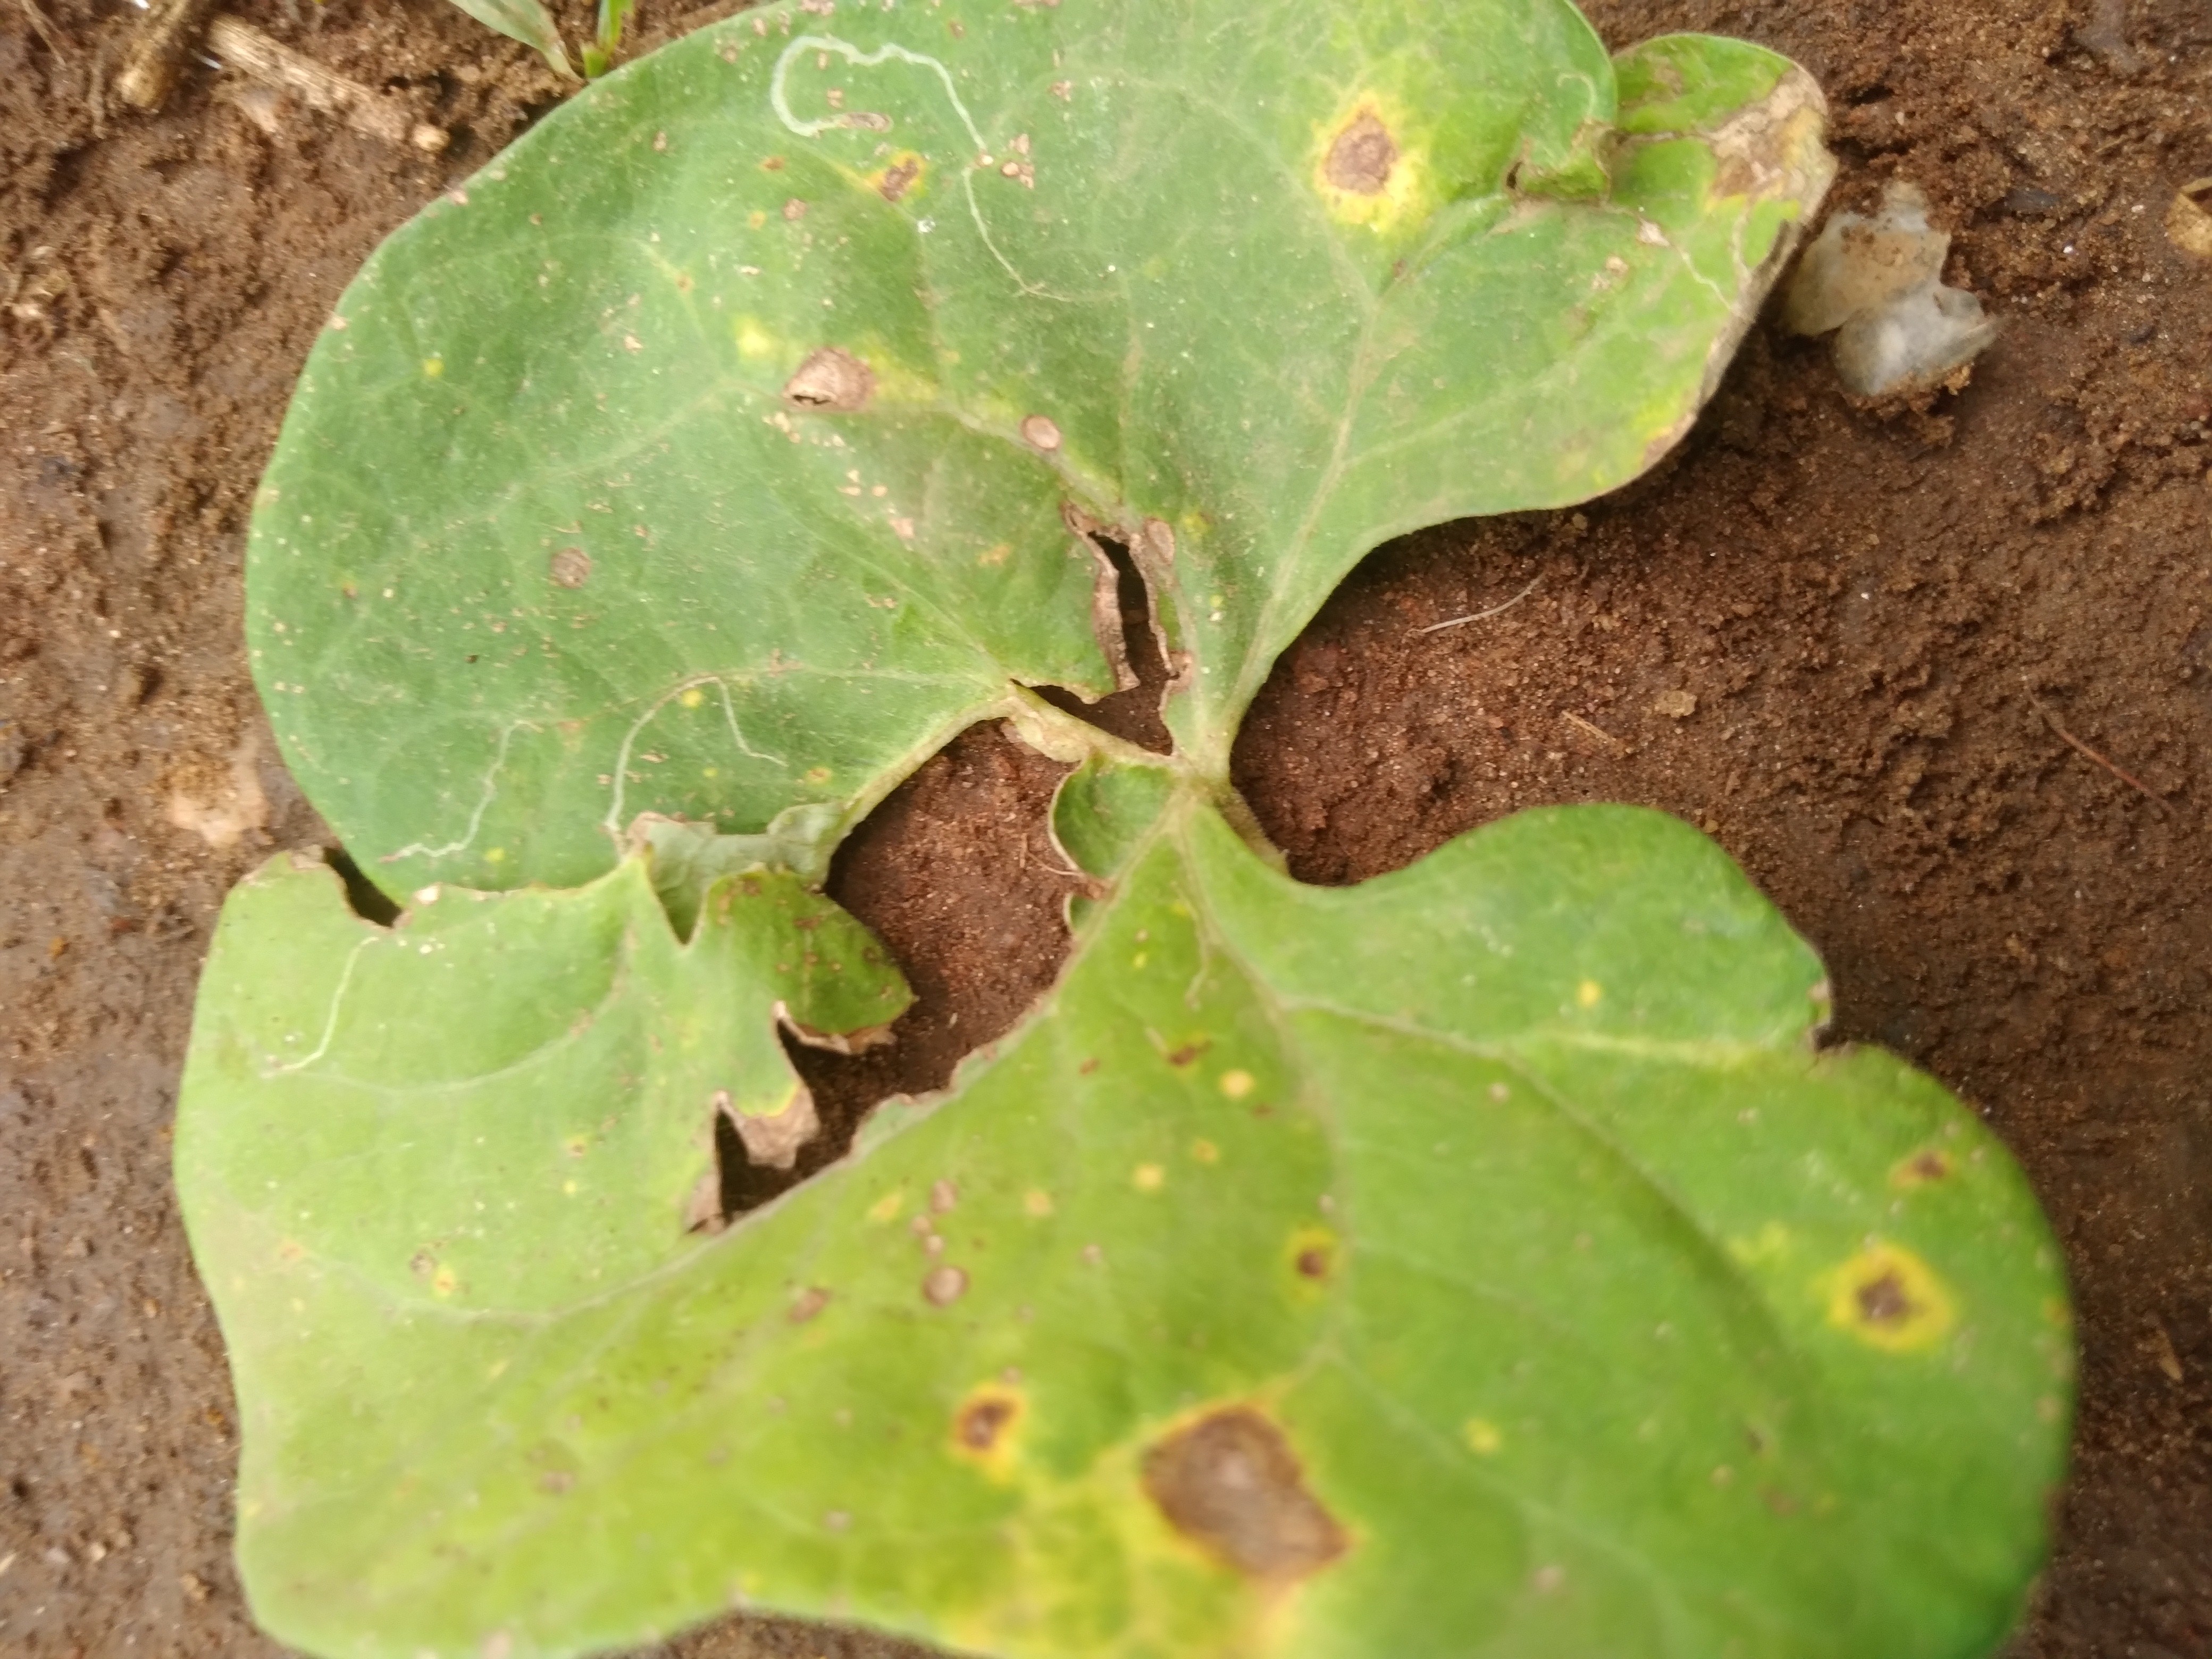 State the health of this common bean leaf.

rust
